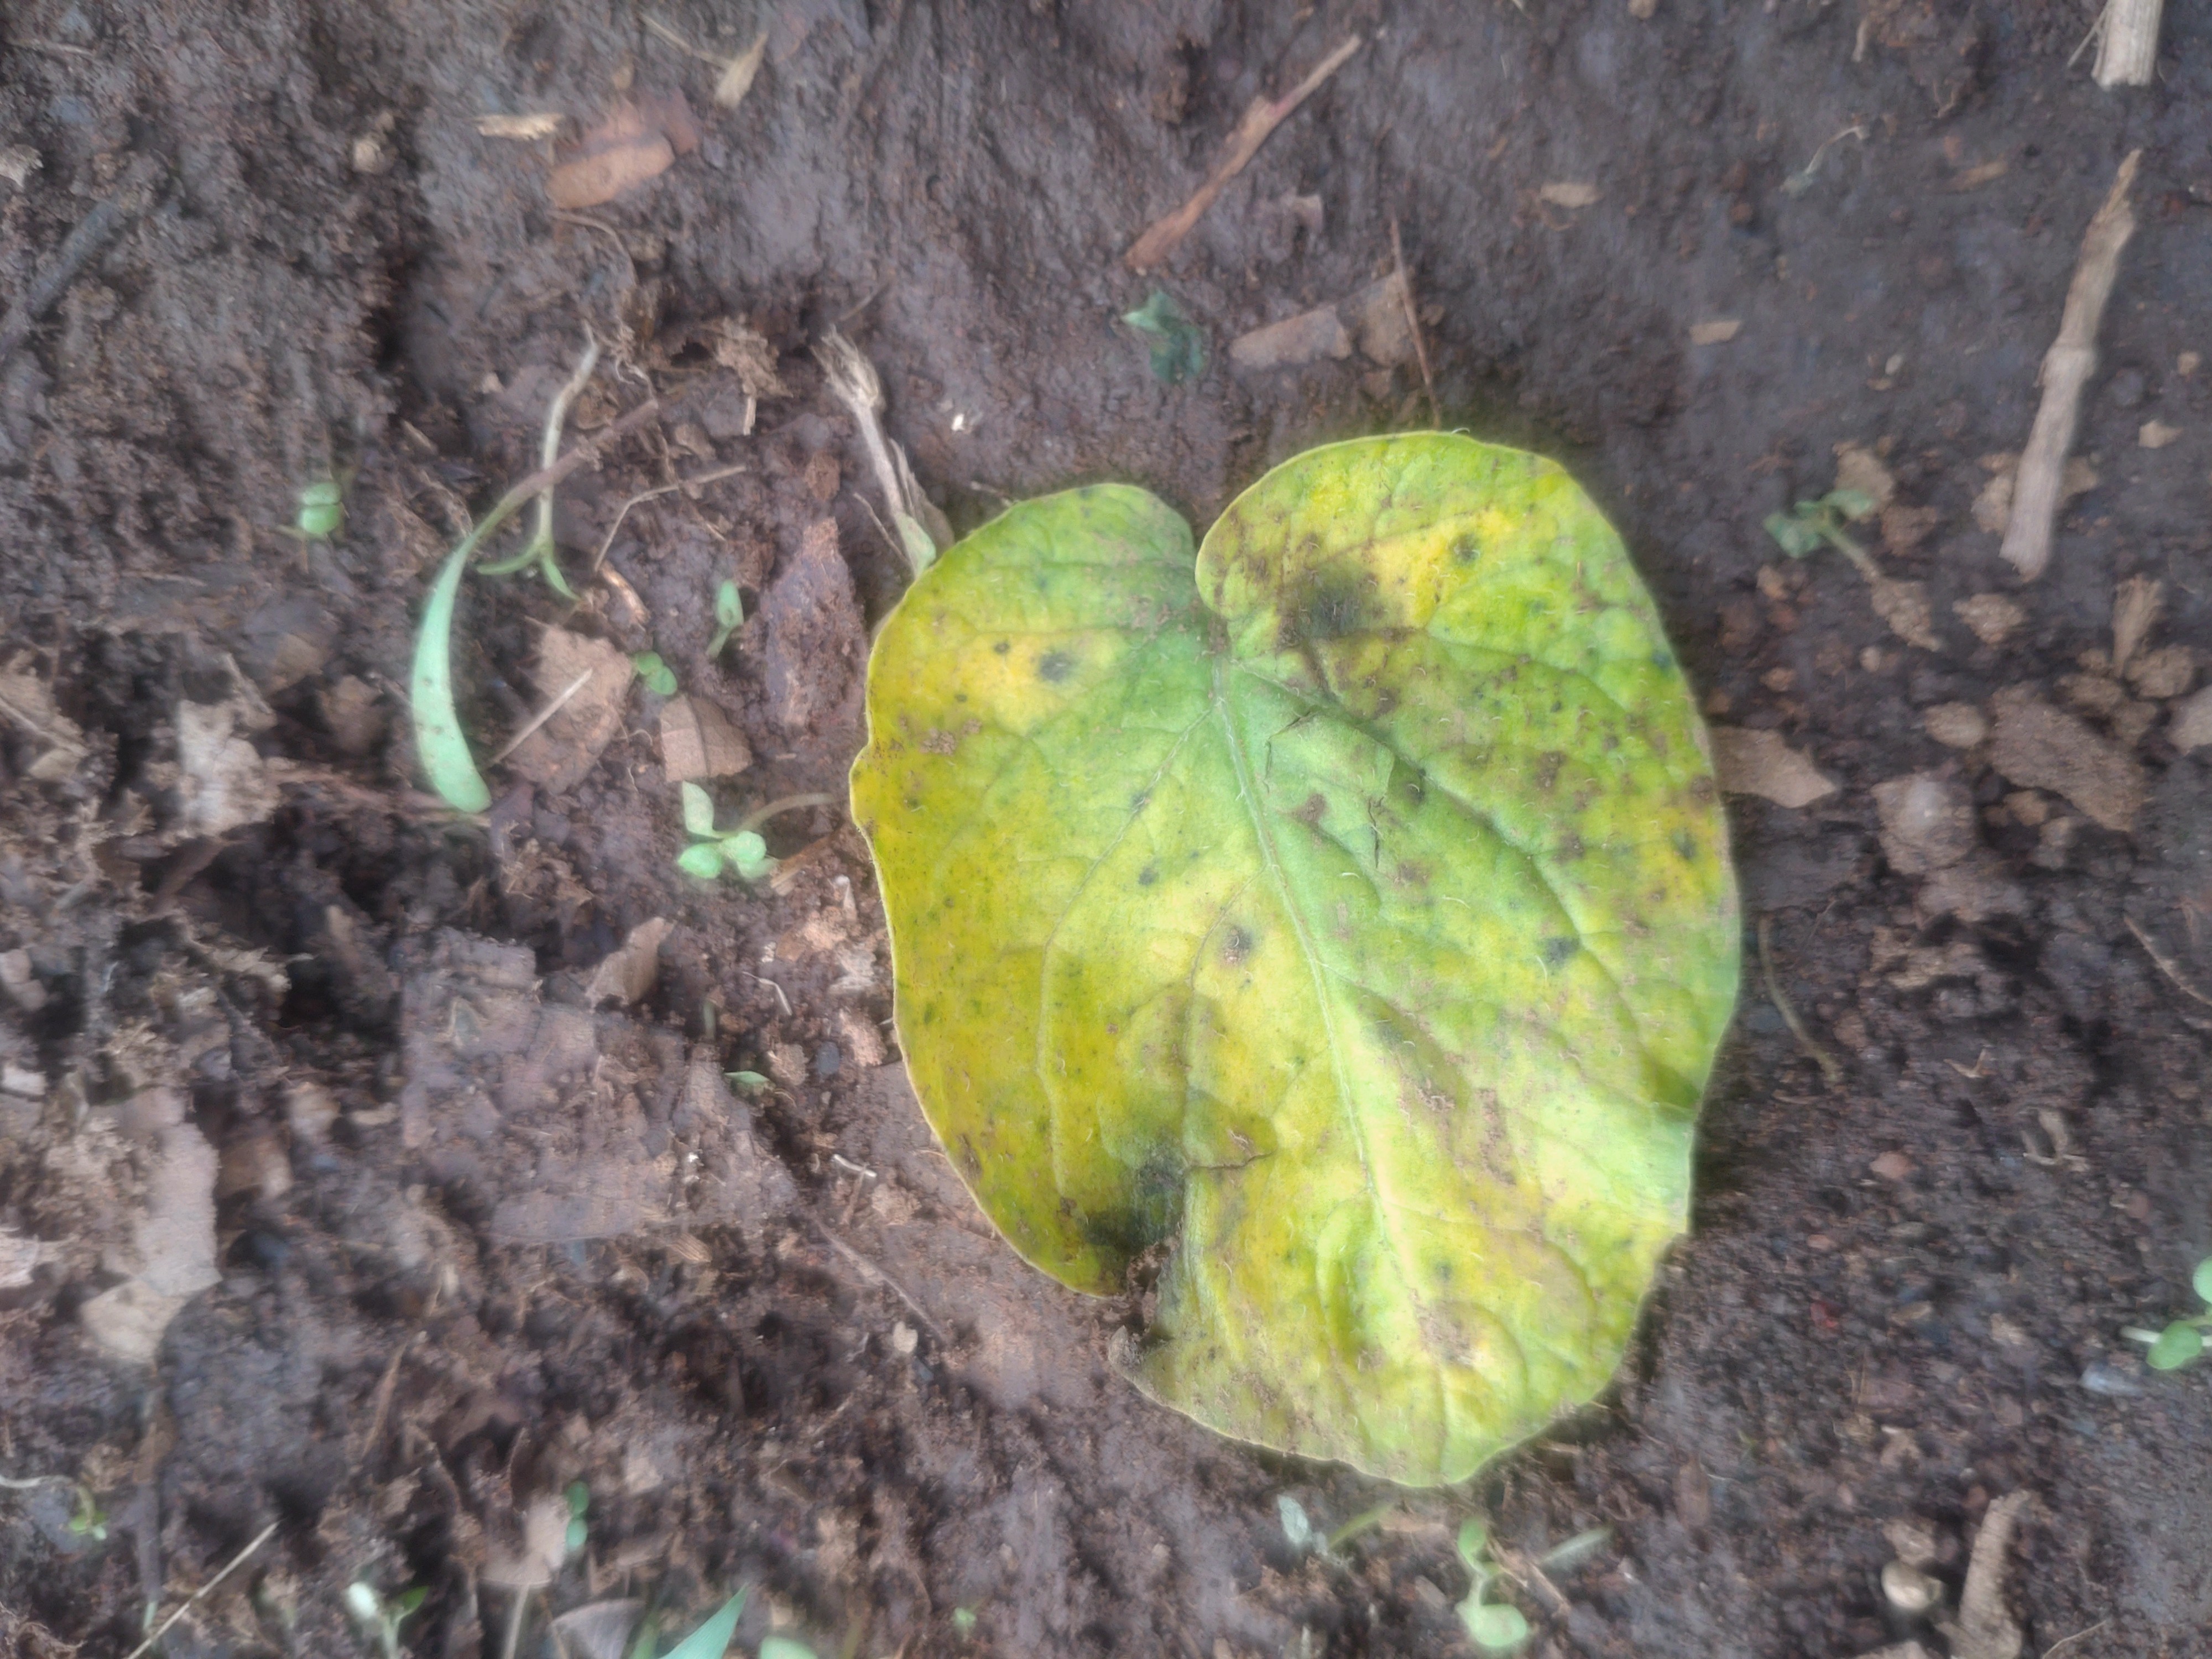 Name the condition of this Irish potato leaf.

late blight
